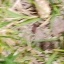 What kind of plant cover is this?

grass
